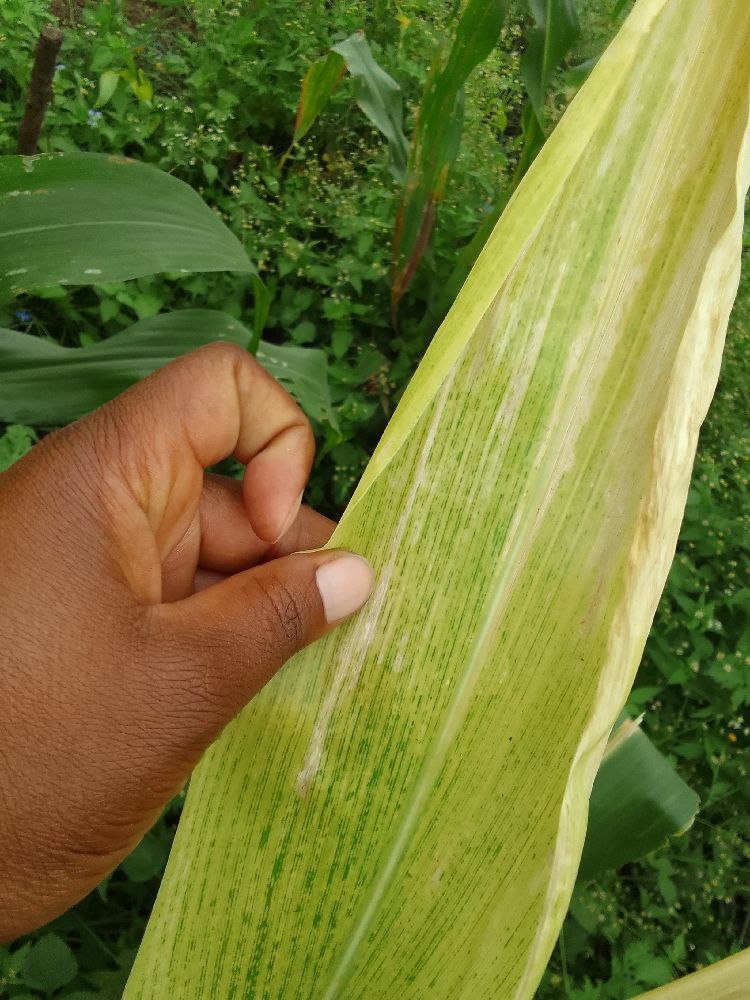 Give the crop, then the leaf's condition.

maize, maize lethal necrosis
